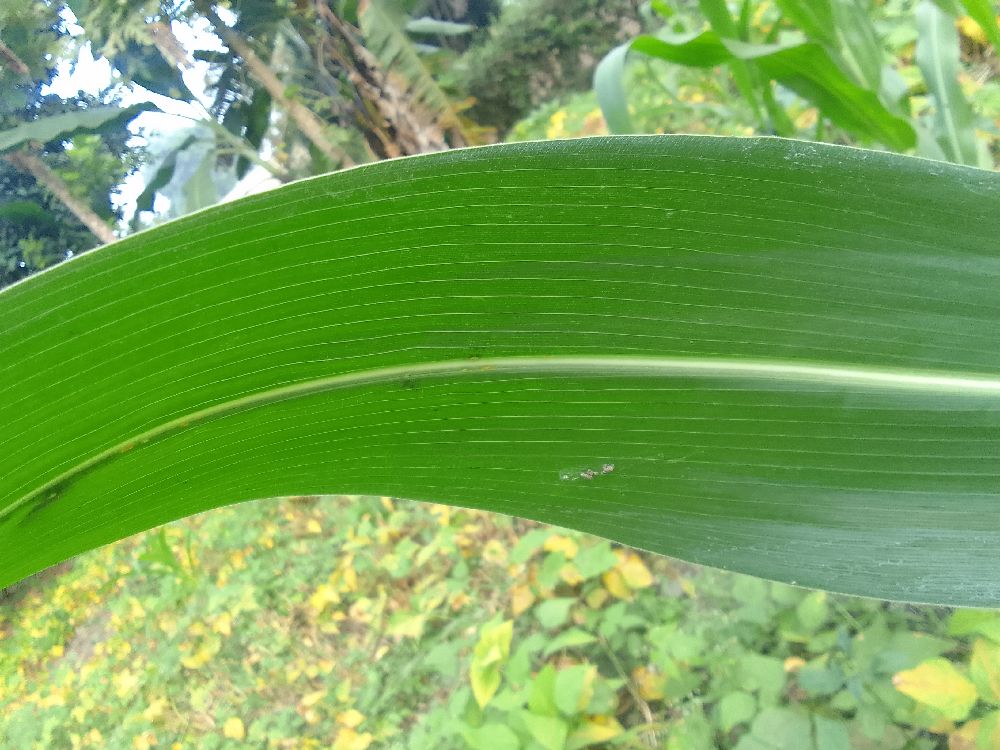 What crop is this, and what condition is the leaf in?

maize, healthy
